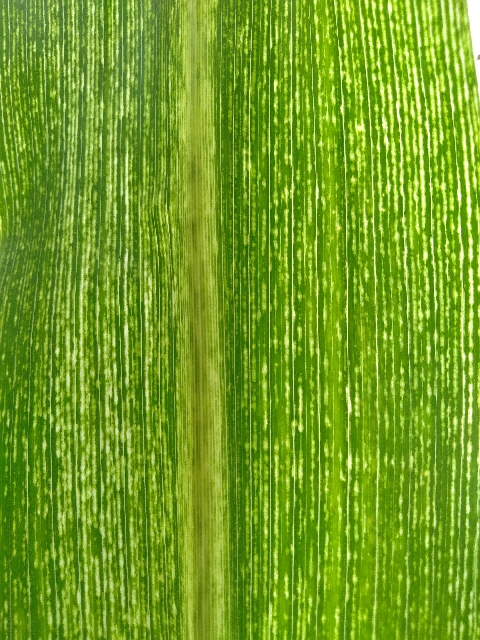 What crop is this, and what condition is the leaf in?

maize, maize streak virus
